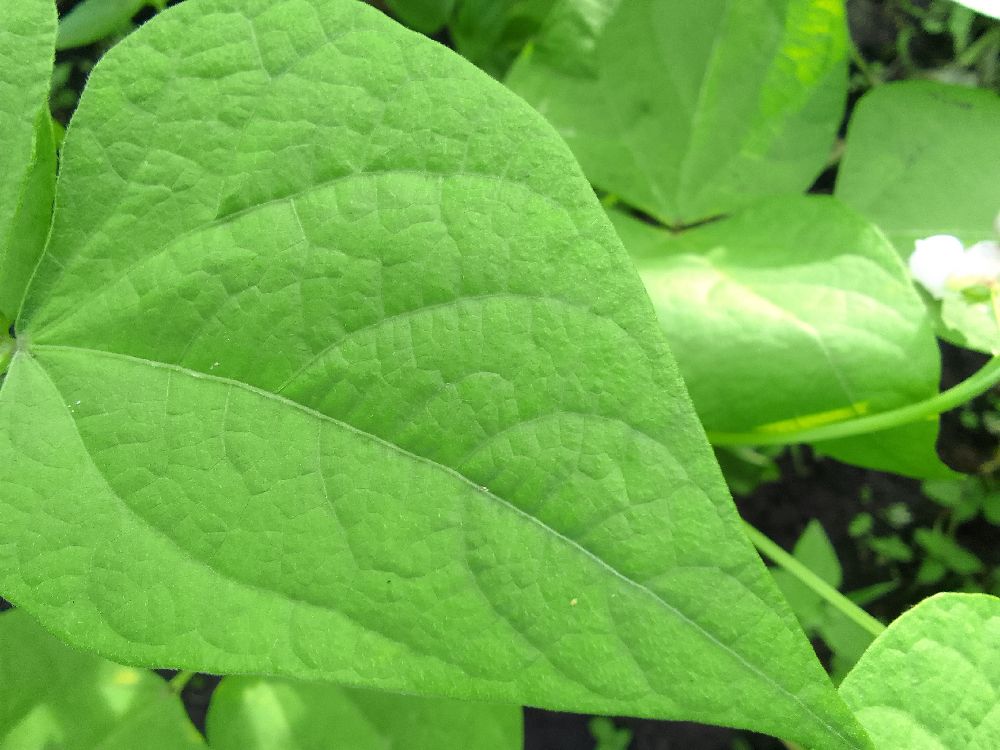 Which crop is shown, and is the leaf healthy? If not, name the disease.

common bean, healthy
